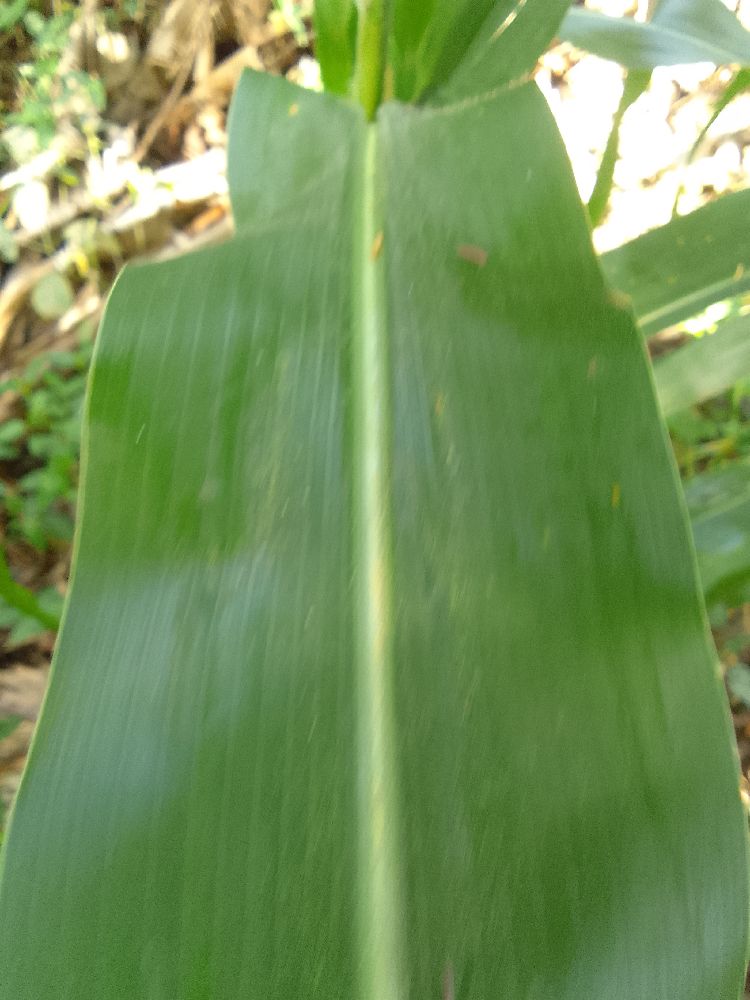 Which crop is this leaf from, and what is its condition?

maize, healthy
